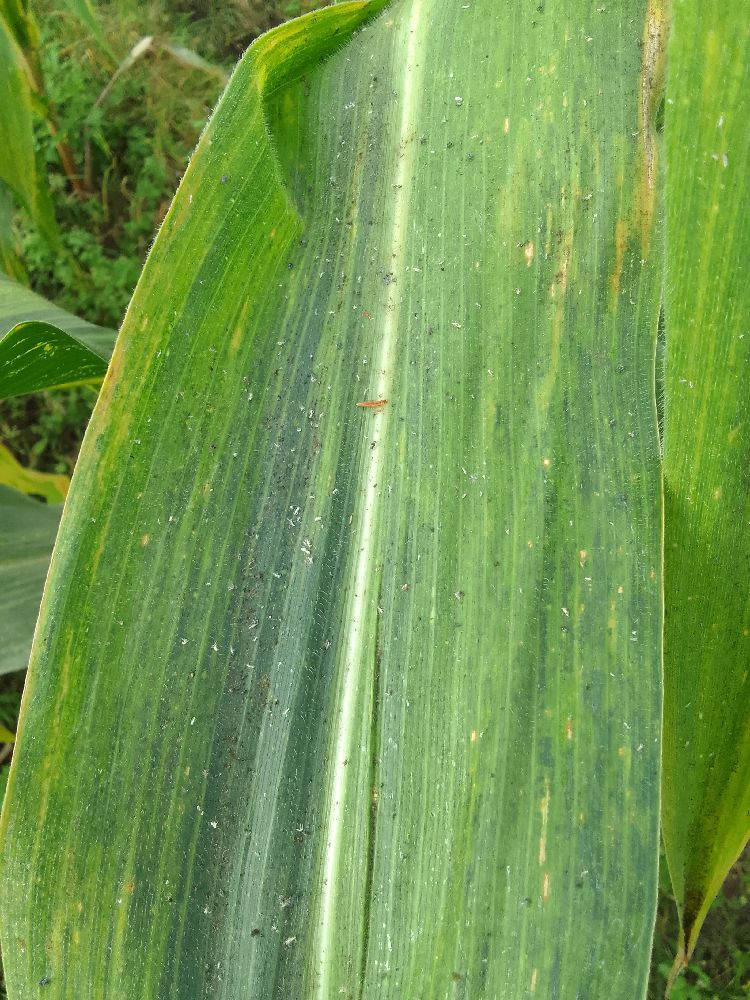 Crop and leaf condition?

maize, maize lethal necrosis
